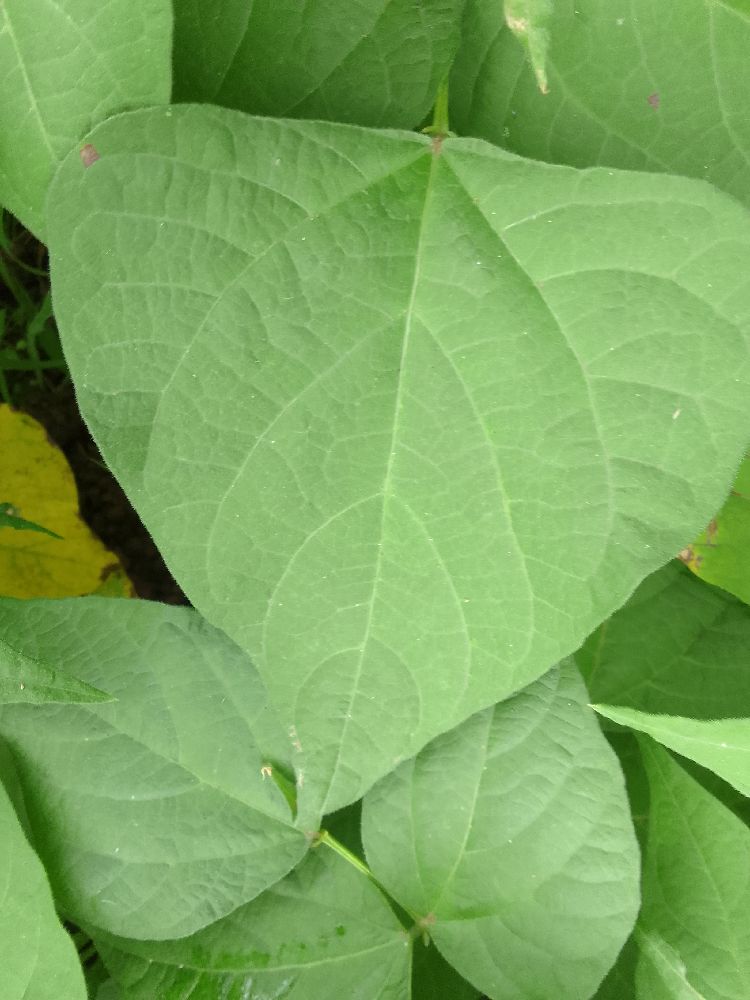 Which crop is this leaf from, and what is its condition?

common bean, healthy
